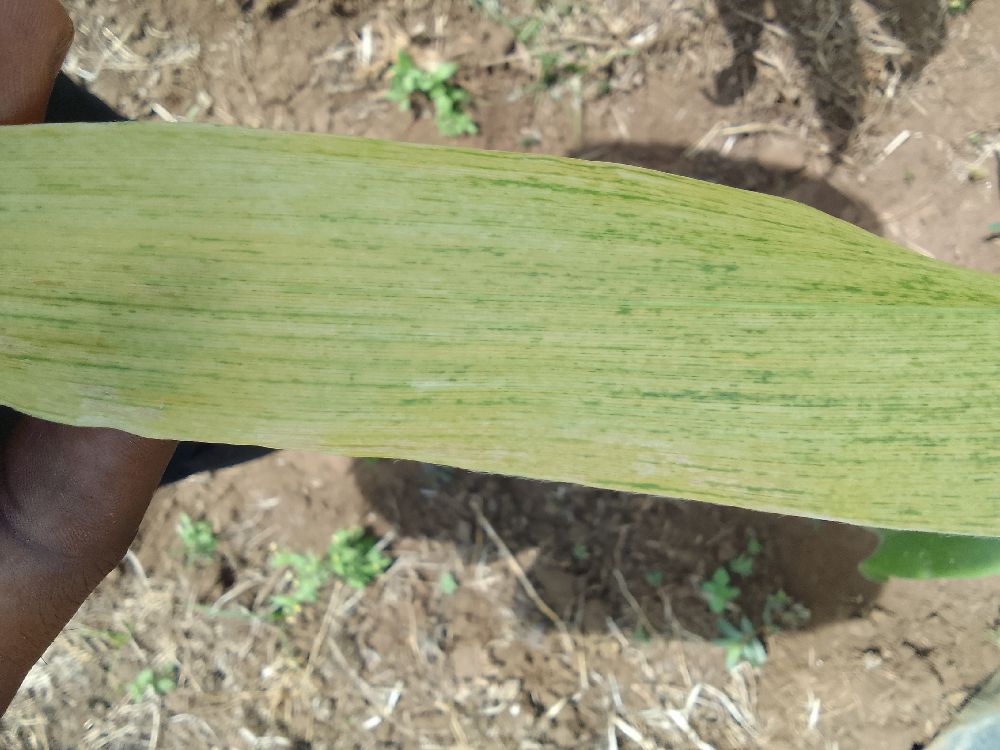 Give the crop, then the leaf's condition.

maize, maize lethal necrosis
